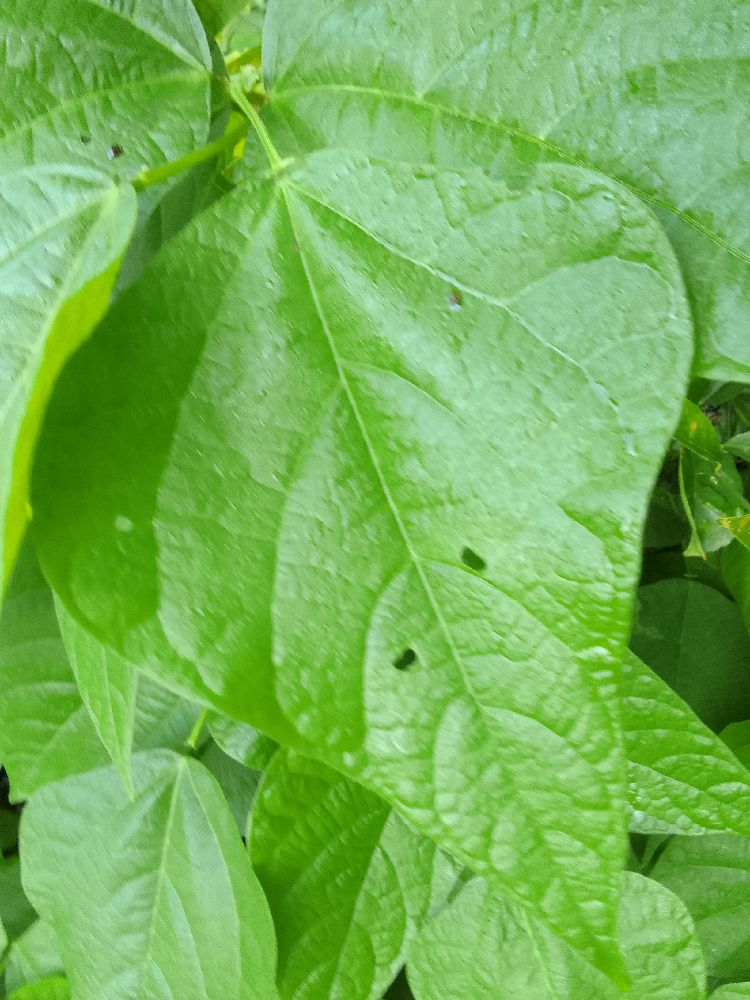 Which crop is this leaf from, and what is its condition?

common bean, healthy
